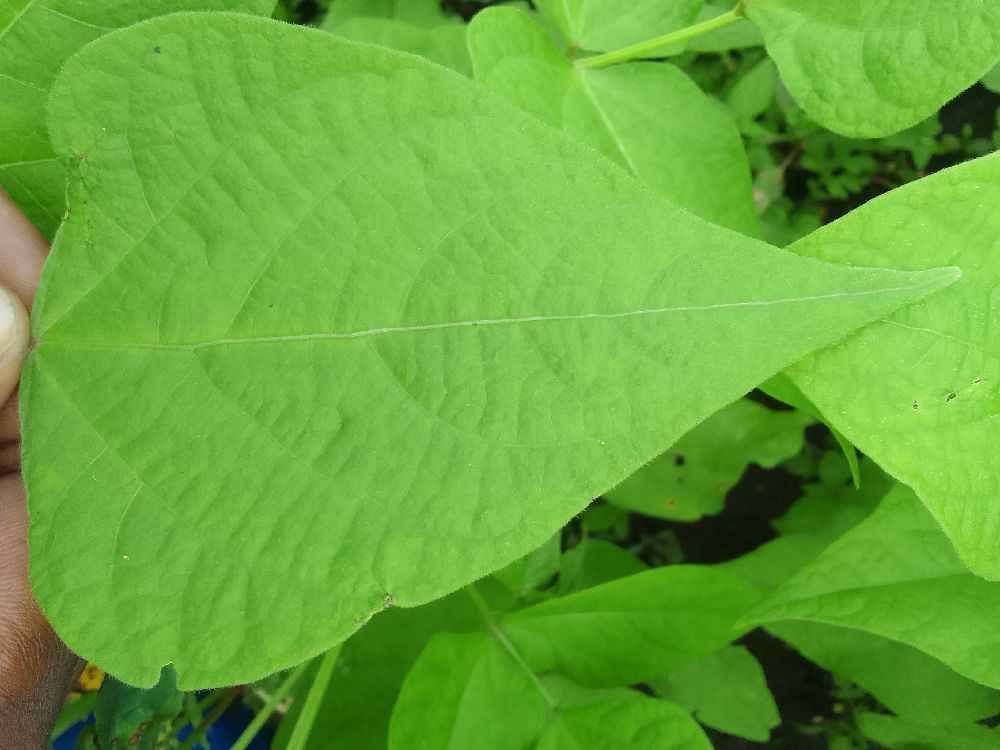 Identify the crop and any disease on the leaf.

common bean, healthy
